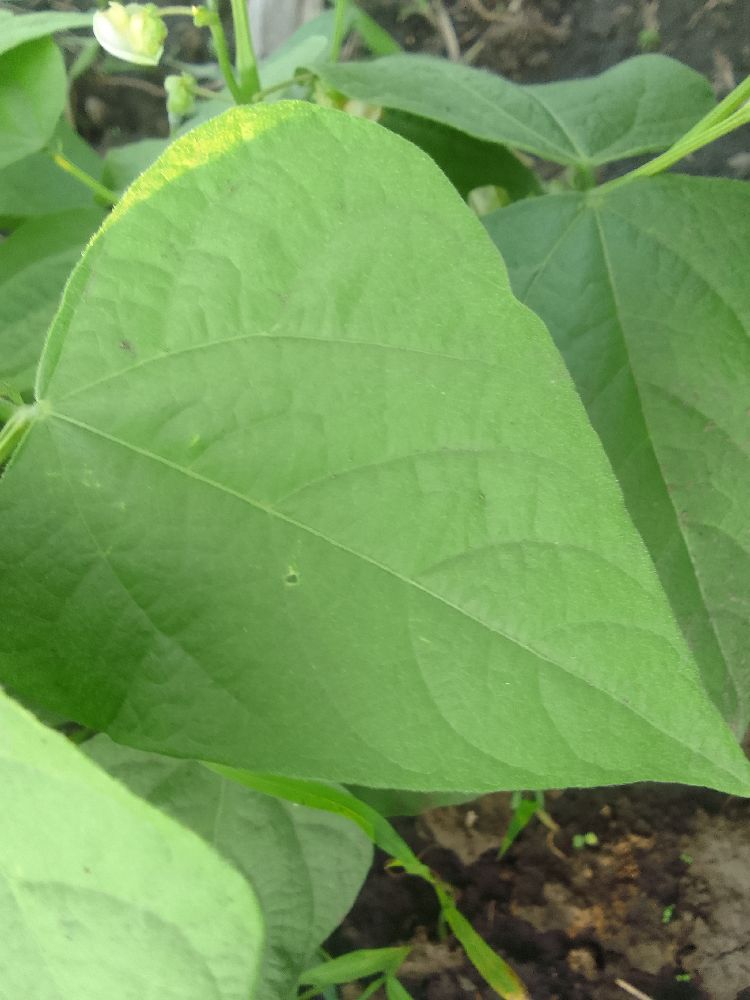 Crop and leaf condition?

common bean, healthy
